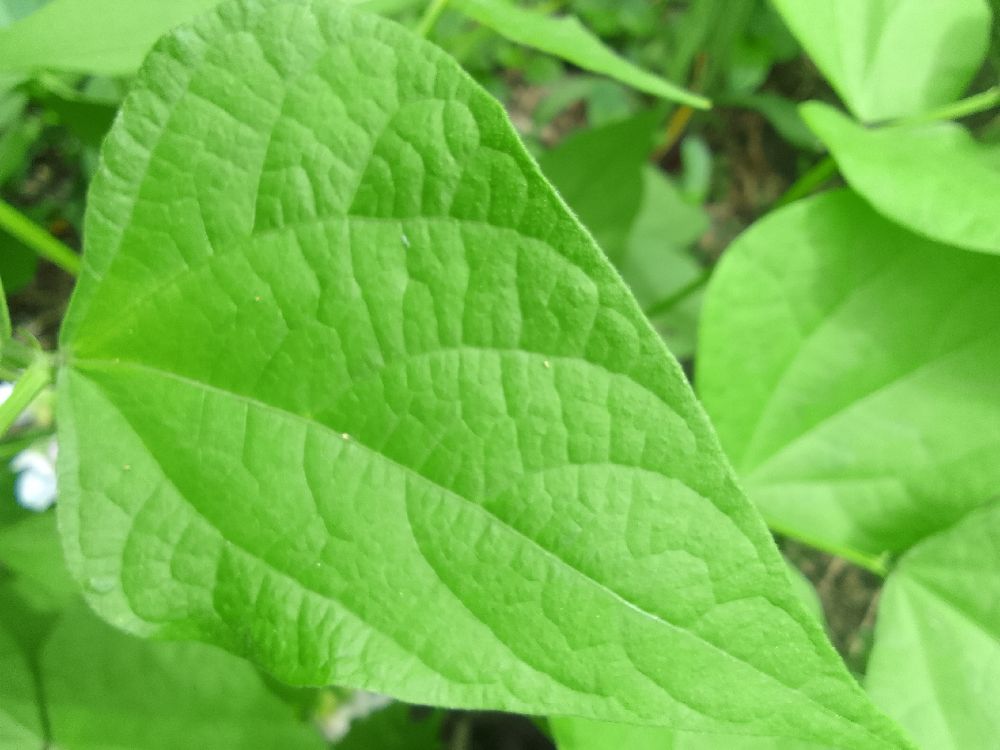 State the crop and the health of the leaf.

common bean, healthy
